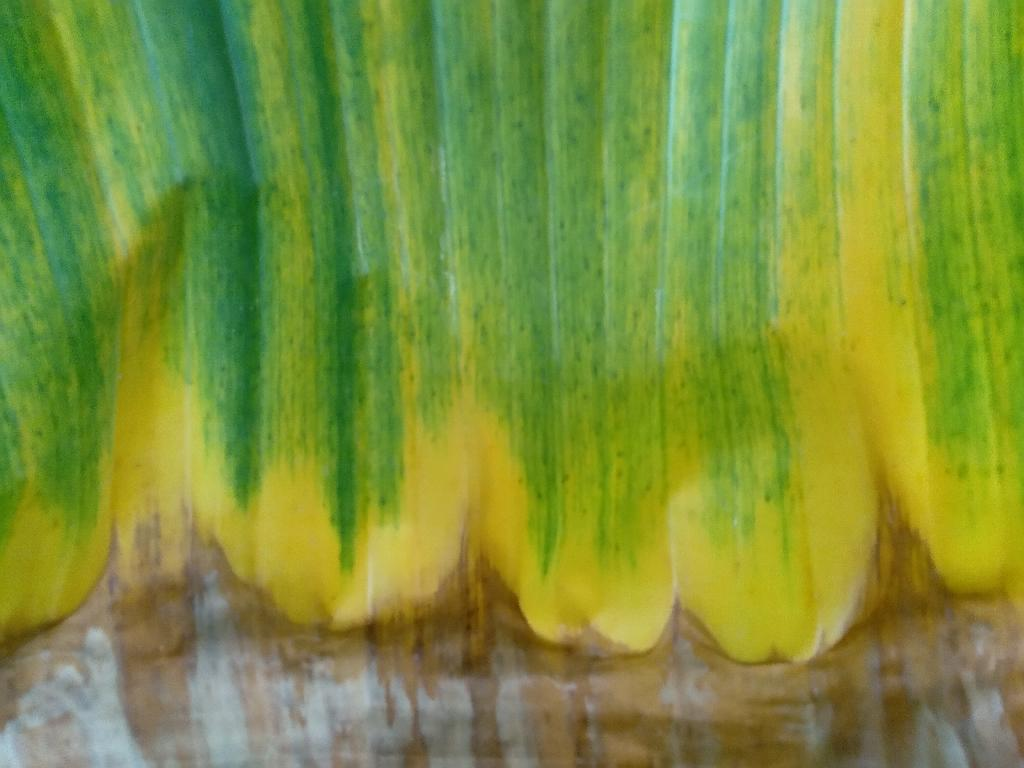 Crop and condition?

banana, fusarium wilt race 1
